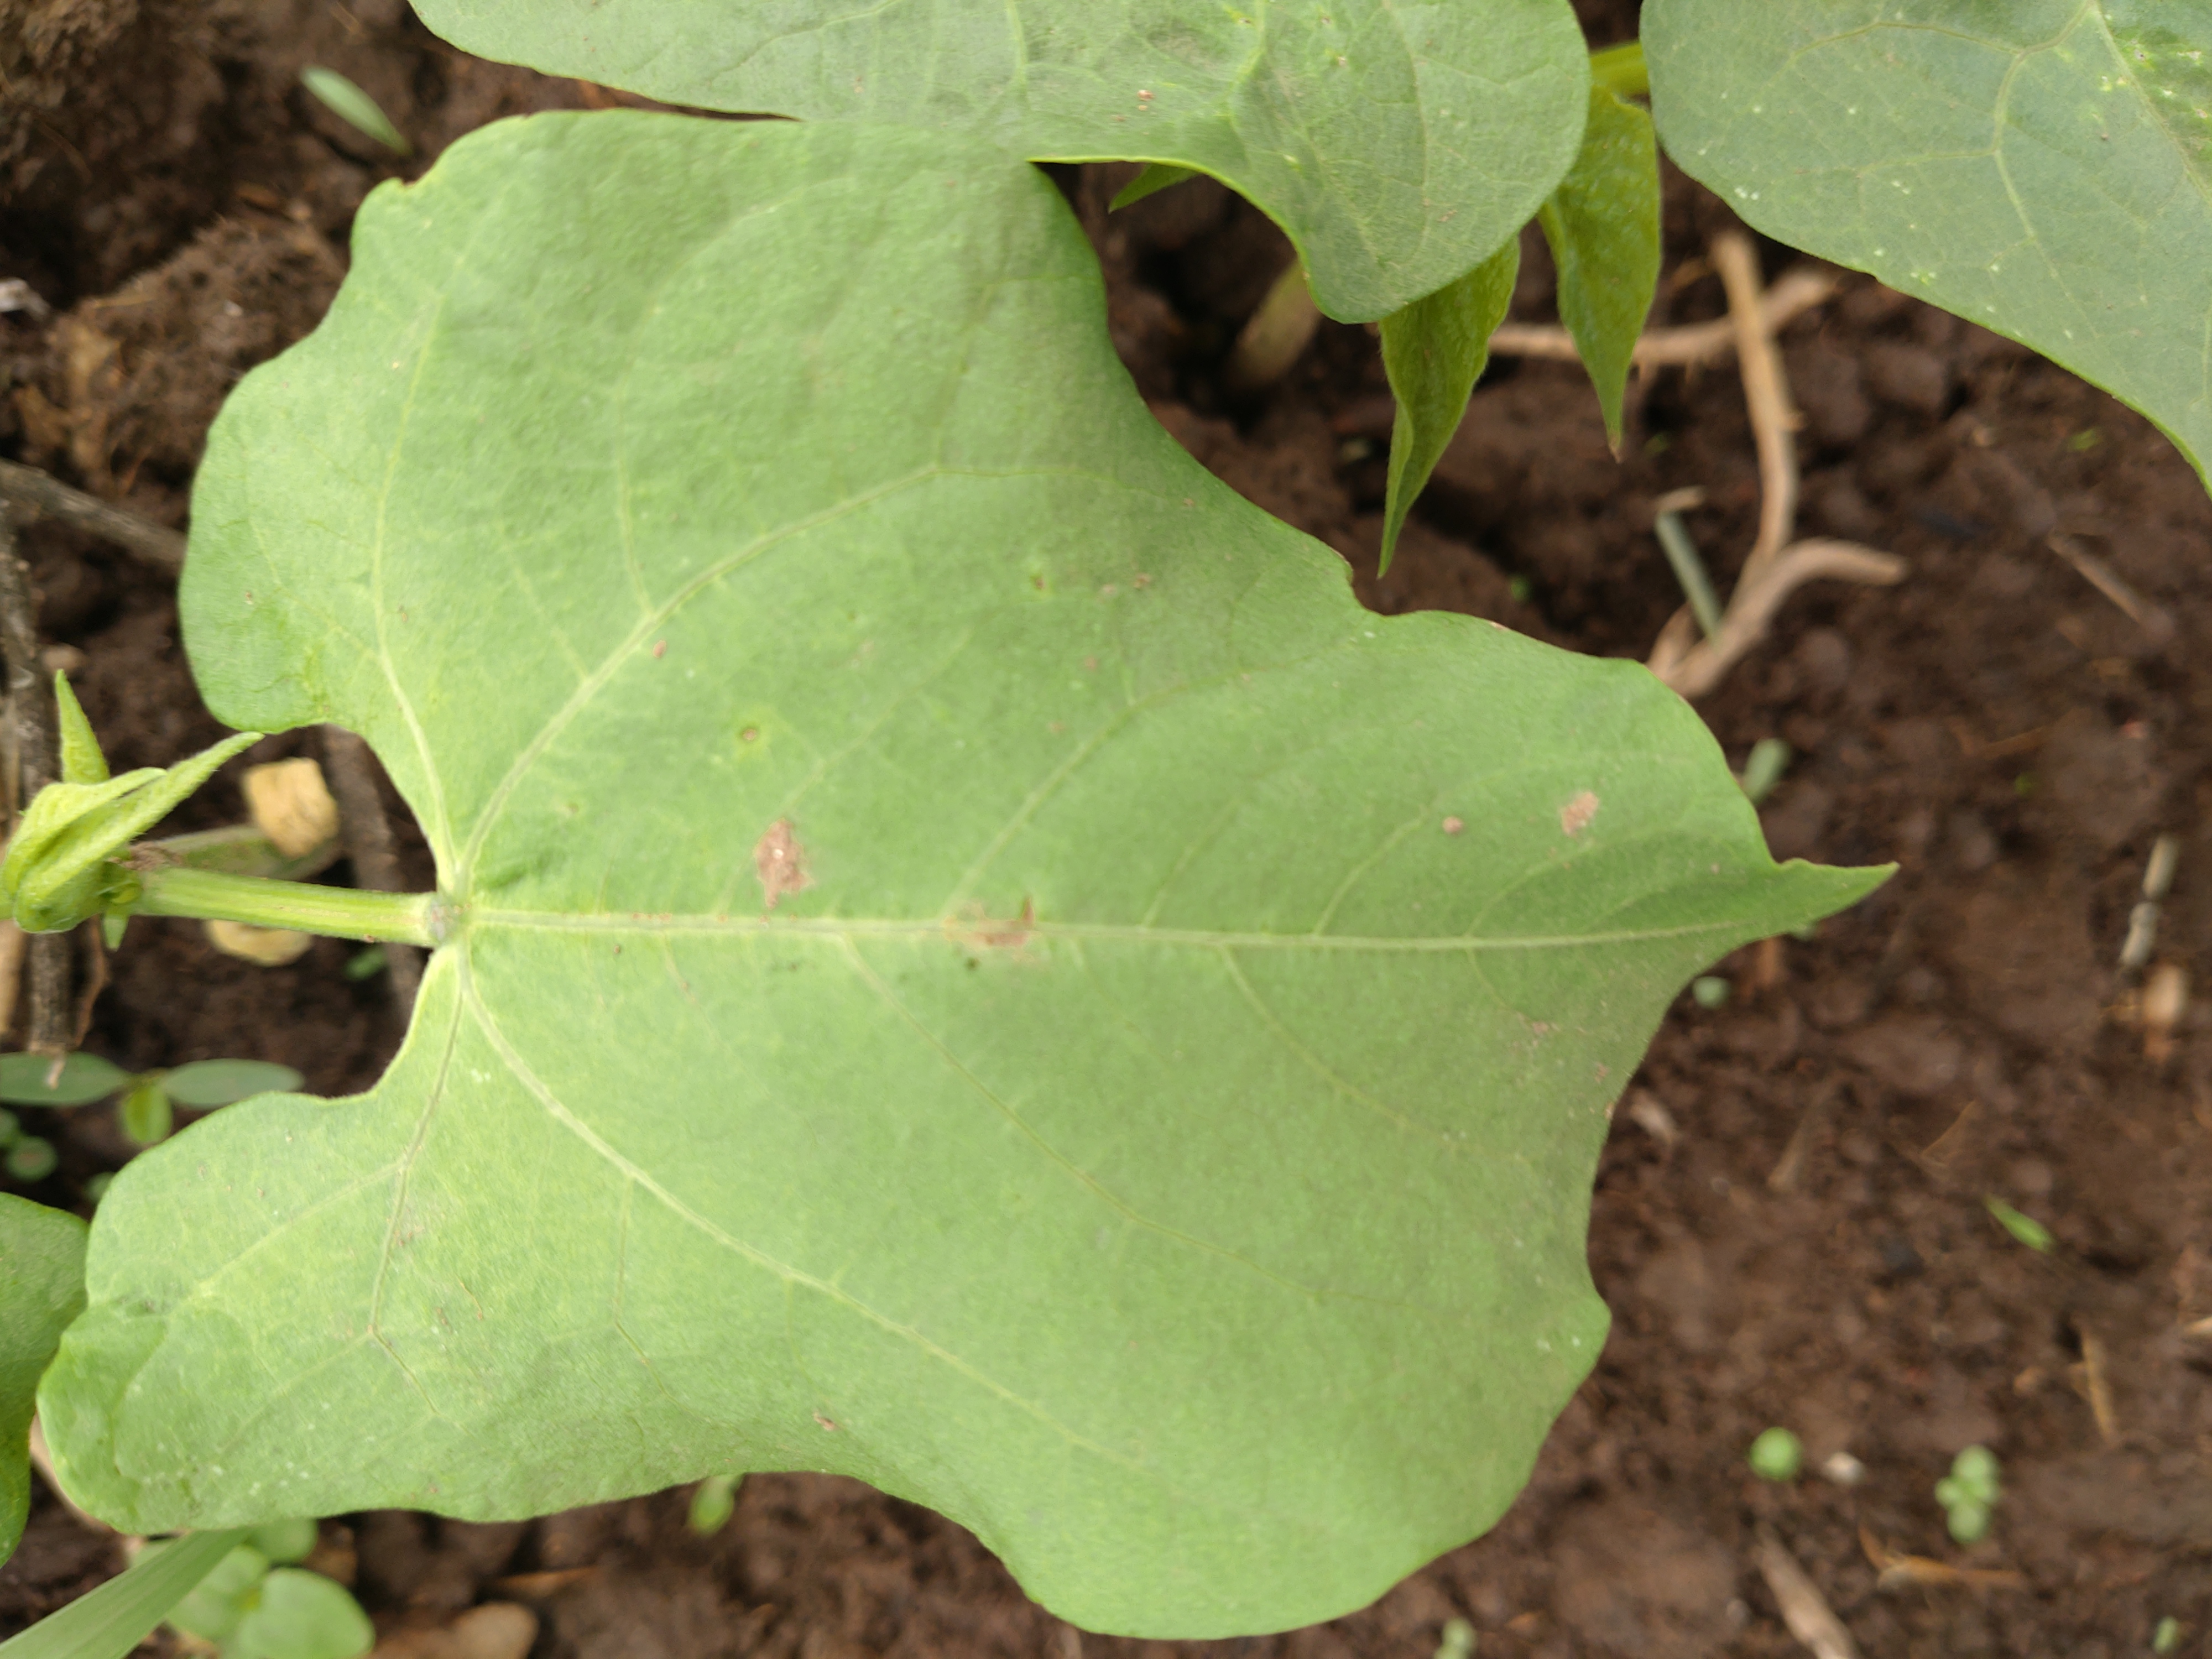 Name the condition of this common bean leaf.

healthy
